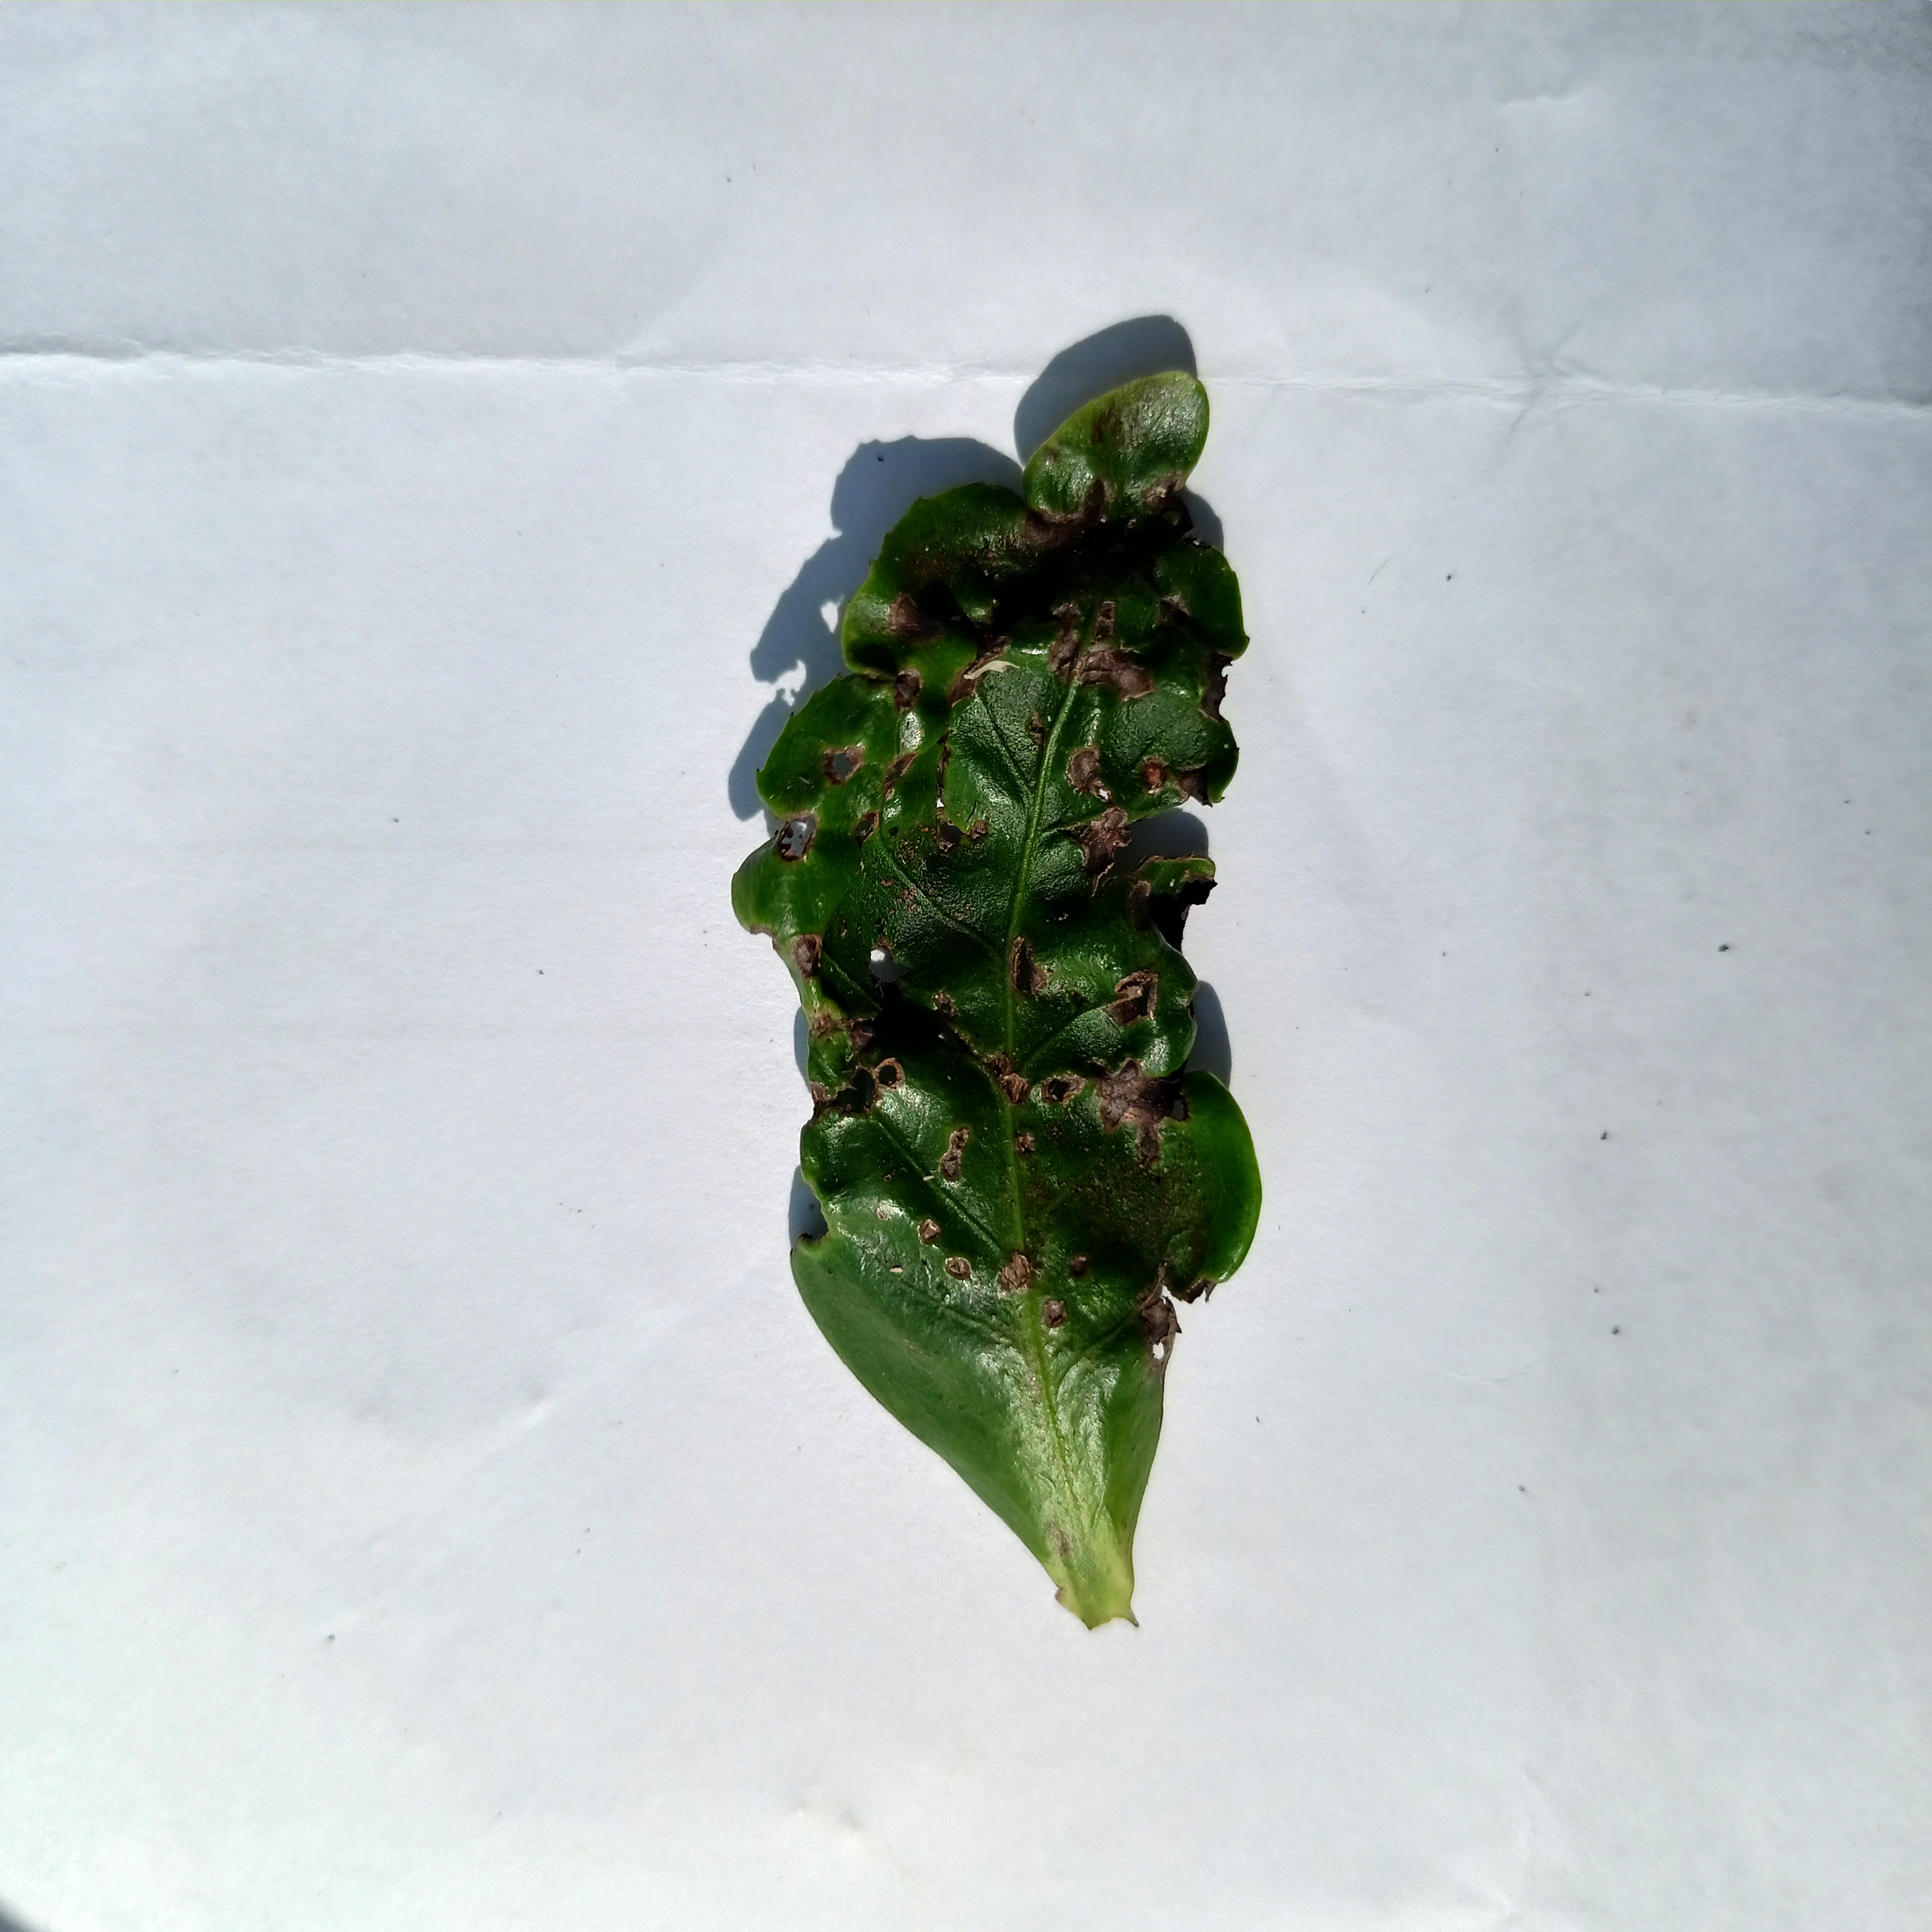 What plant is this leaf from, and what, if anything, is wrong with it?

tea, helopeltis
